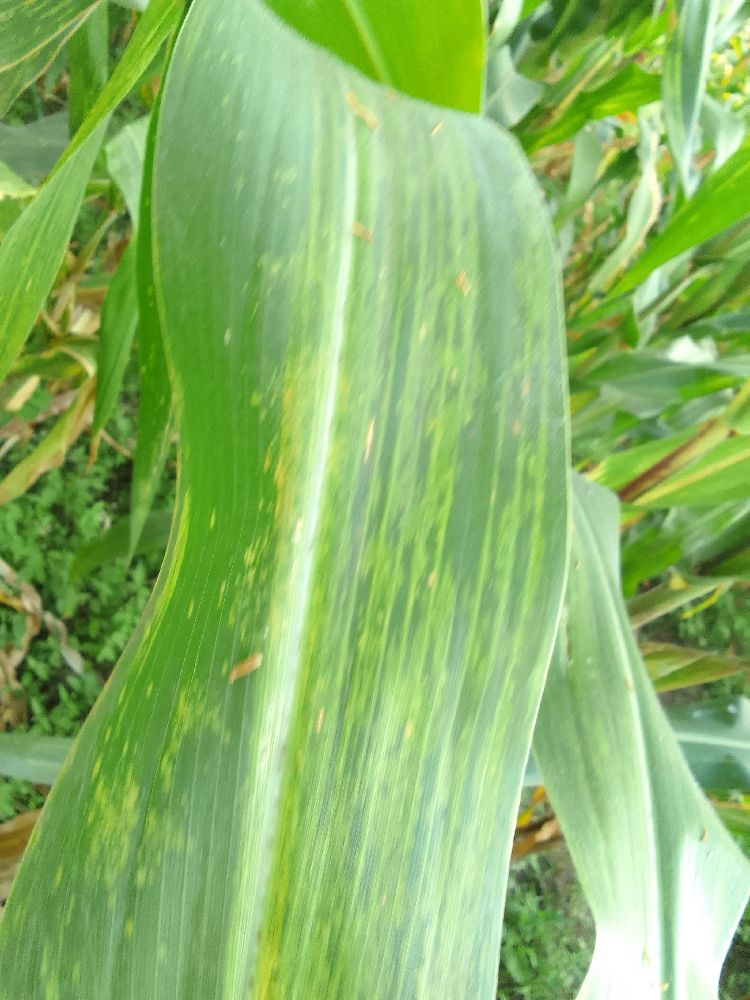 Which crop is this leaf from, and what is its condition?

maize, maize lethal necrosis
